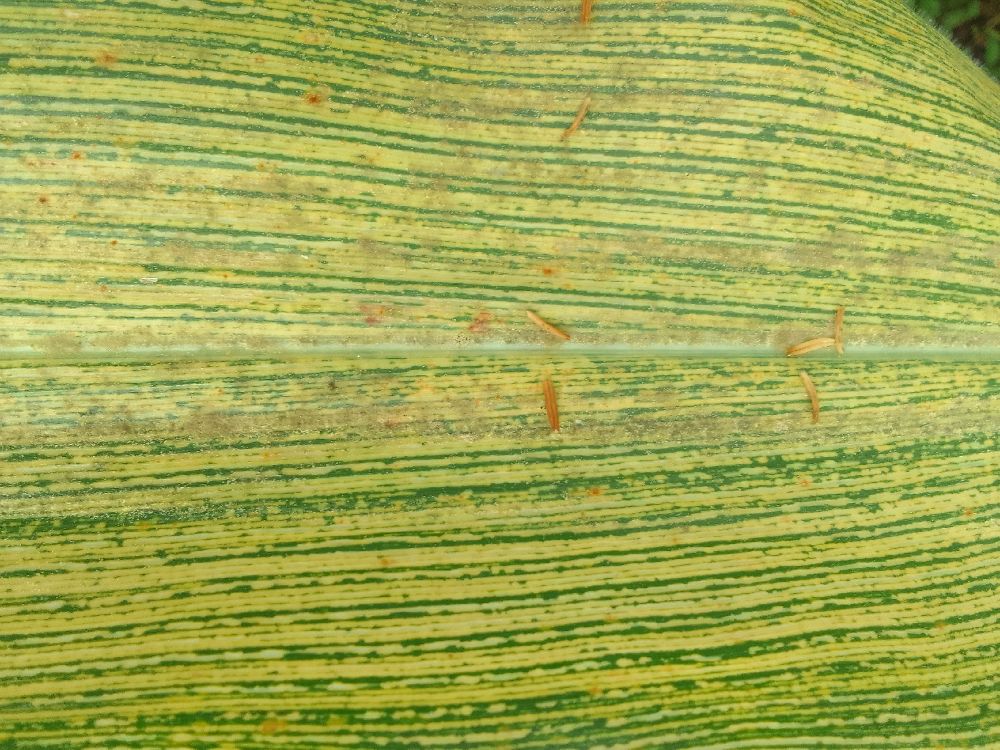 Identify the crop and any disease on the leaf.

maize, maize streak virus
